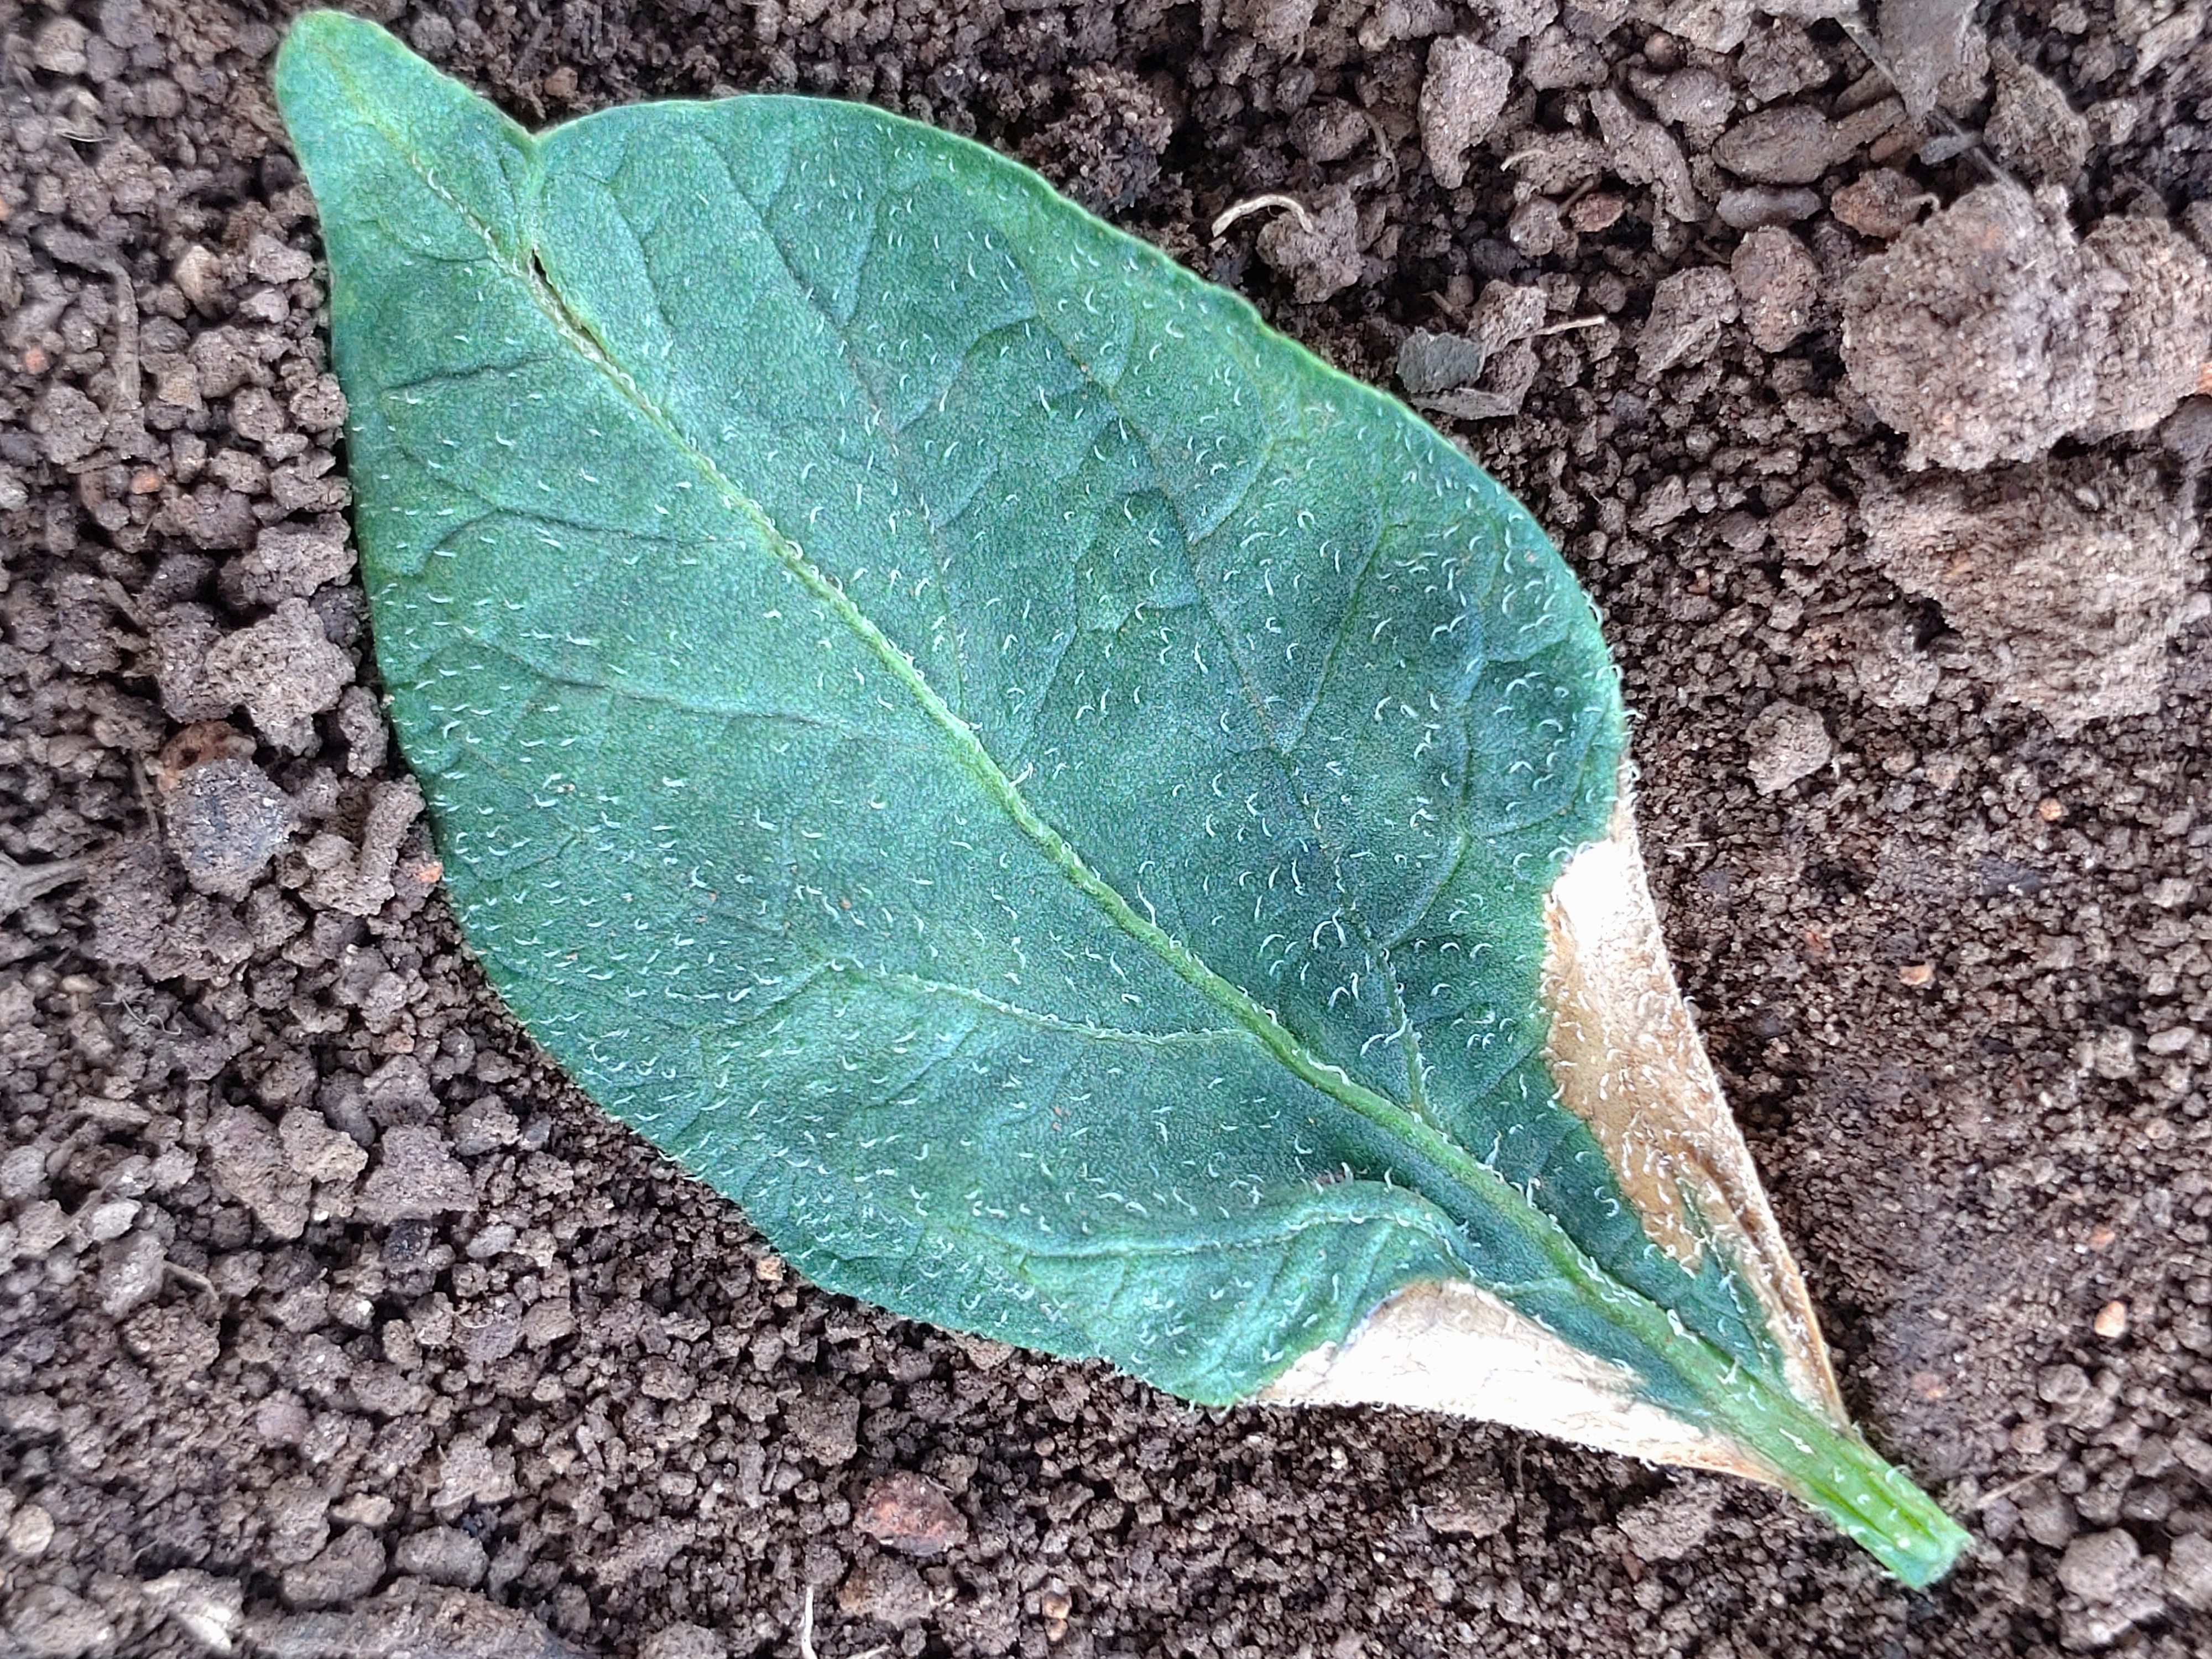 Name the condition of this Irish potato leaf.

early blight
